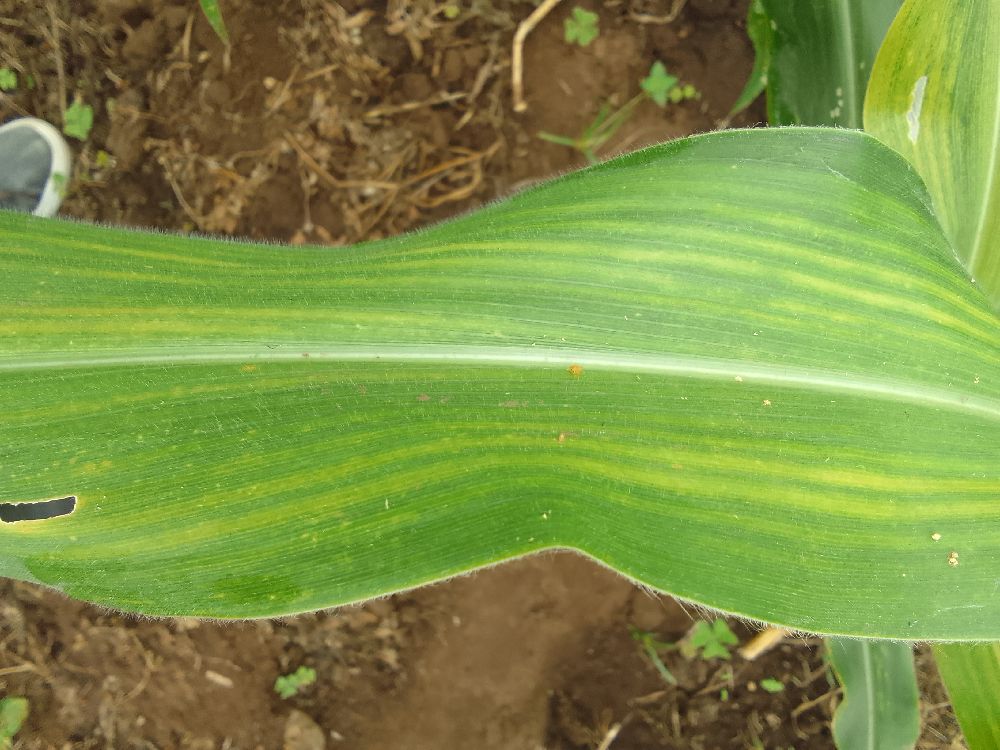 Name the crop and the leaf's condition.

maize, maize lethal necrosis
